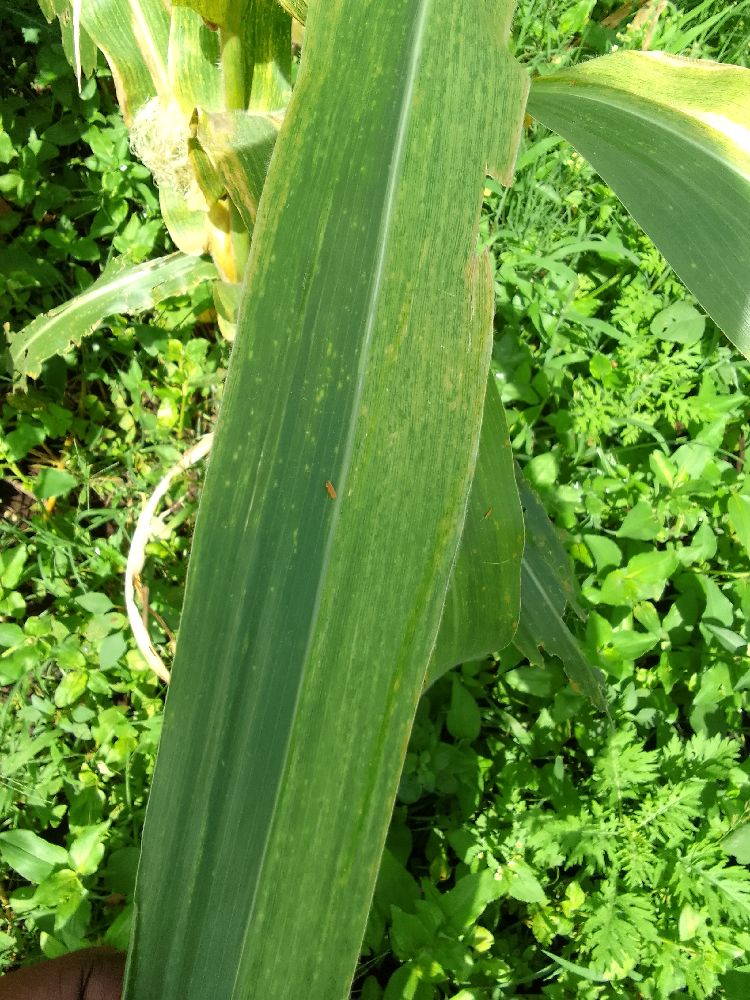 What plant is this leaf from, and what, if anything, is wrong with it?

maize, maize lethal necrosis
